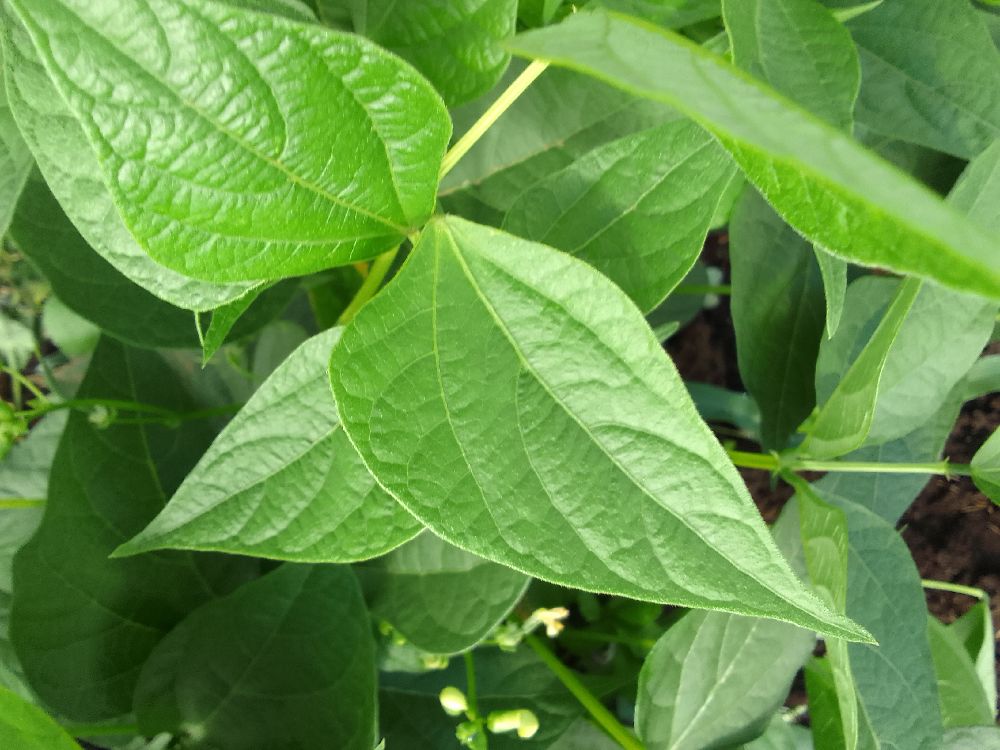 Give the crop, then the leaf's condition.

common bean, healthy
